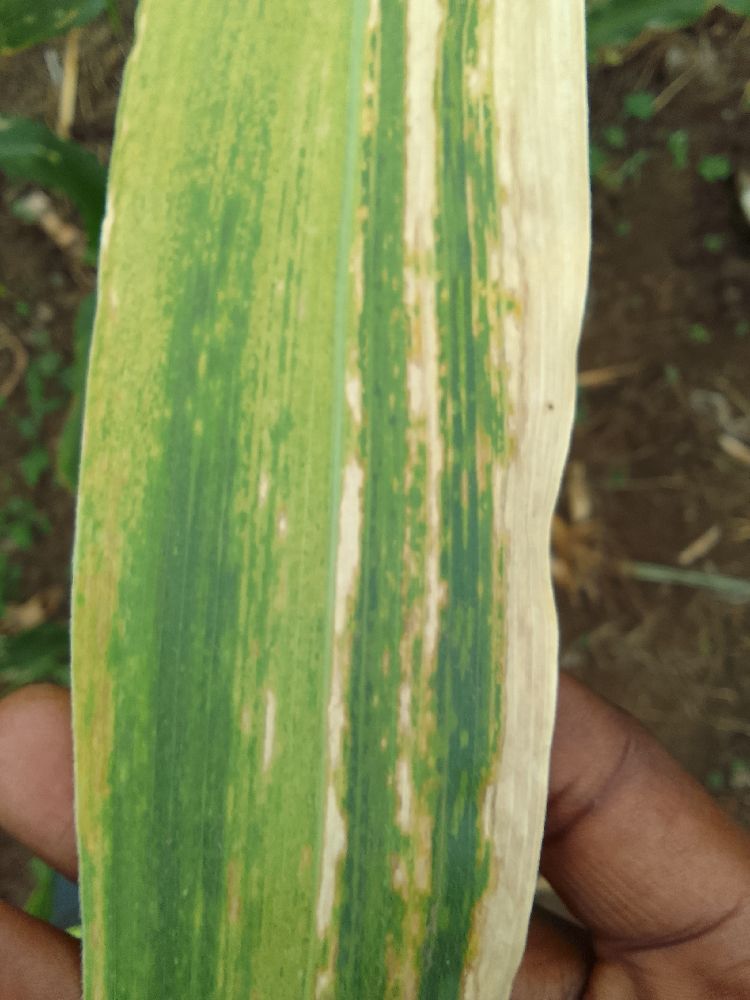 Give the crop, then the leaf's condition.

maize, maize lethal necrosis
